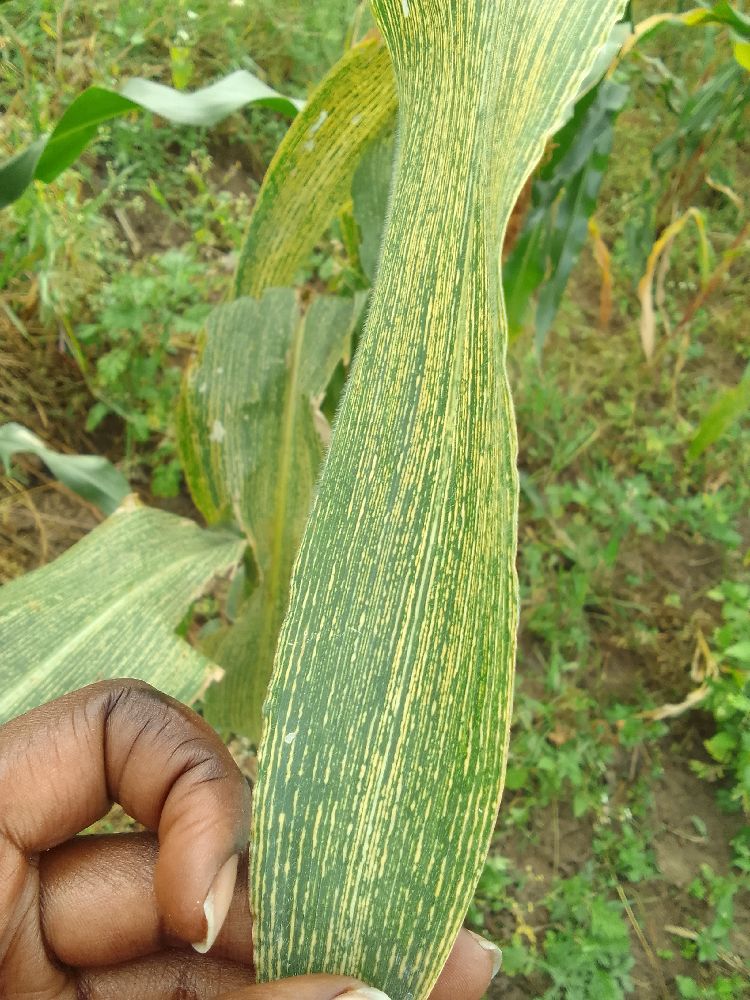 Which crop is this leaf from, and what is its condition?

maize, maize streak virus
